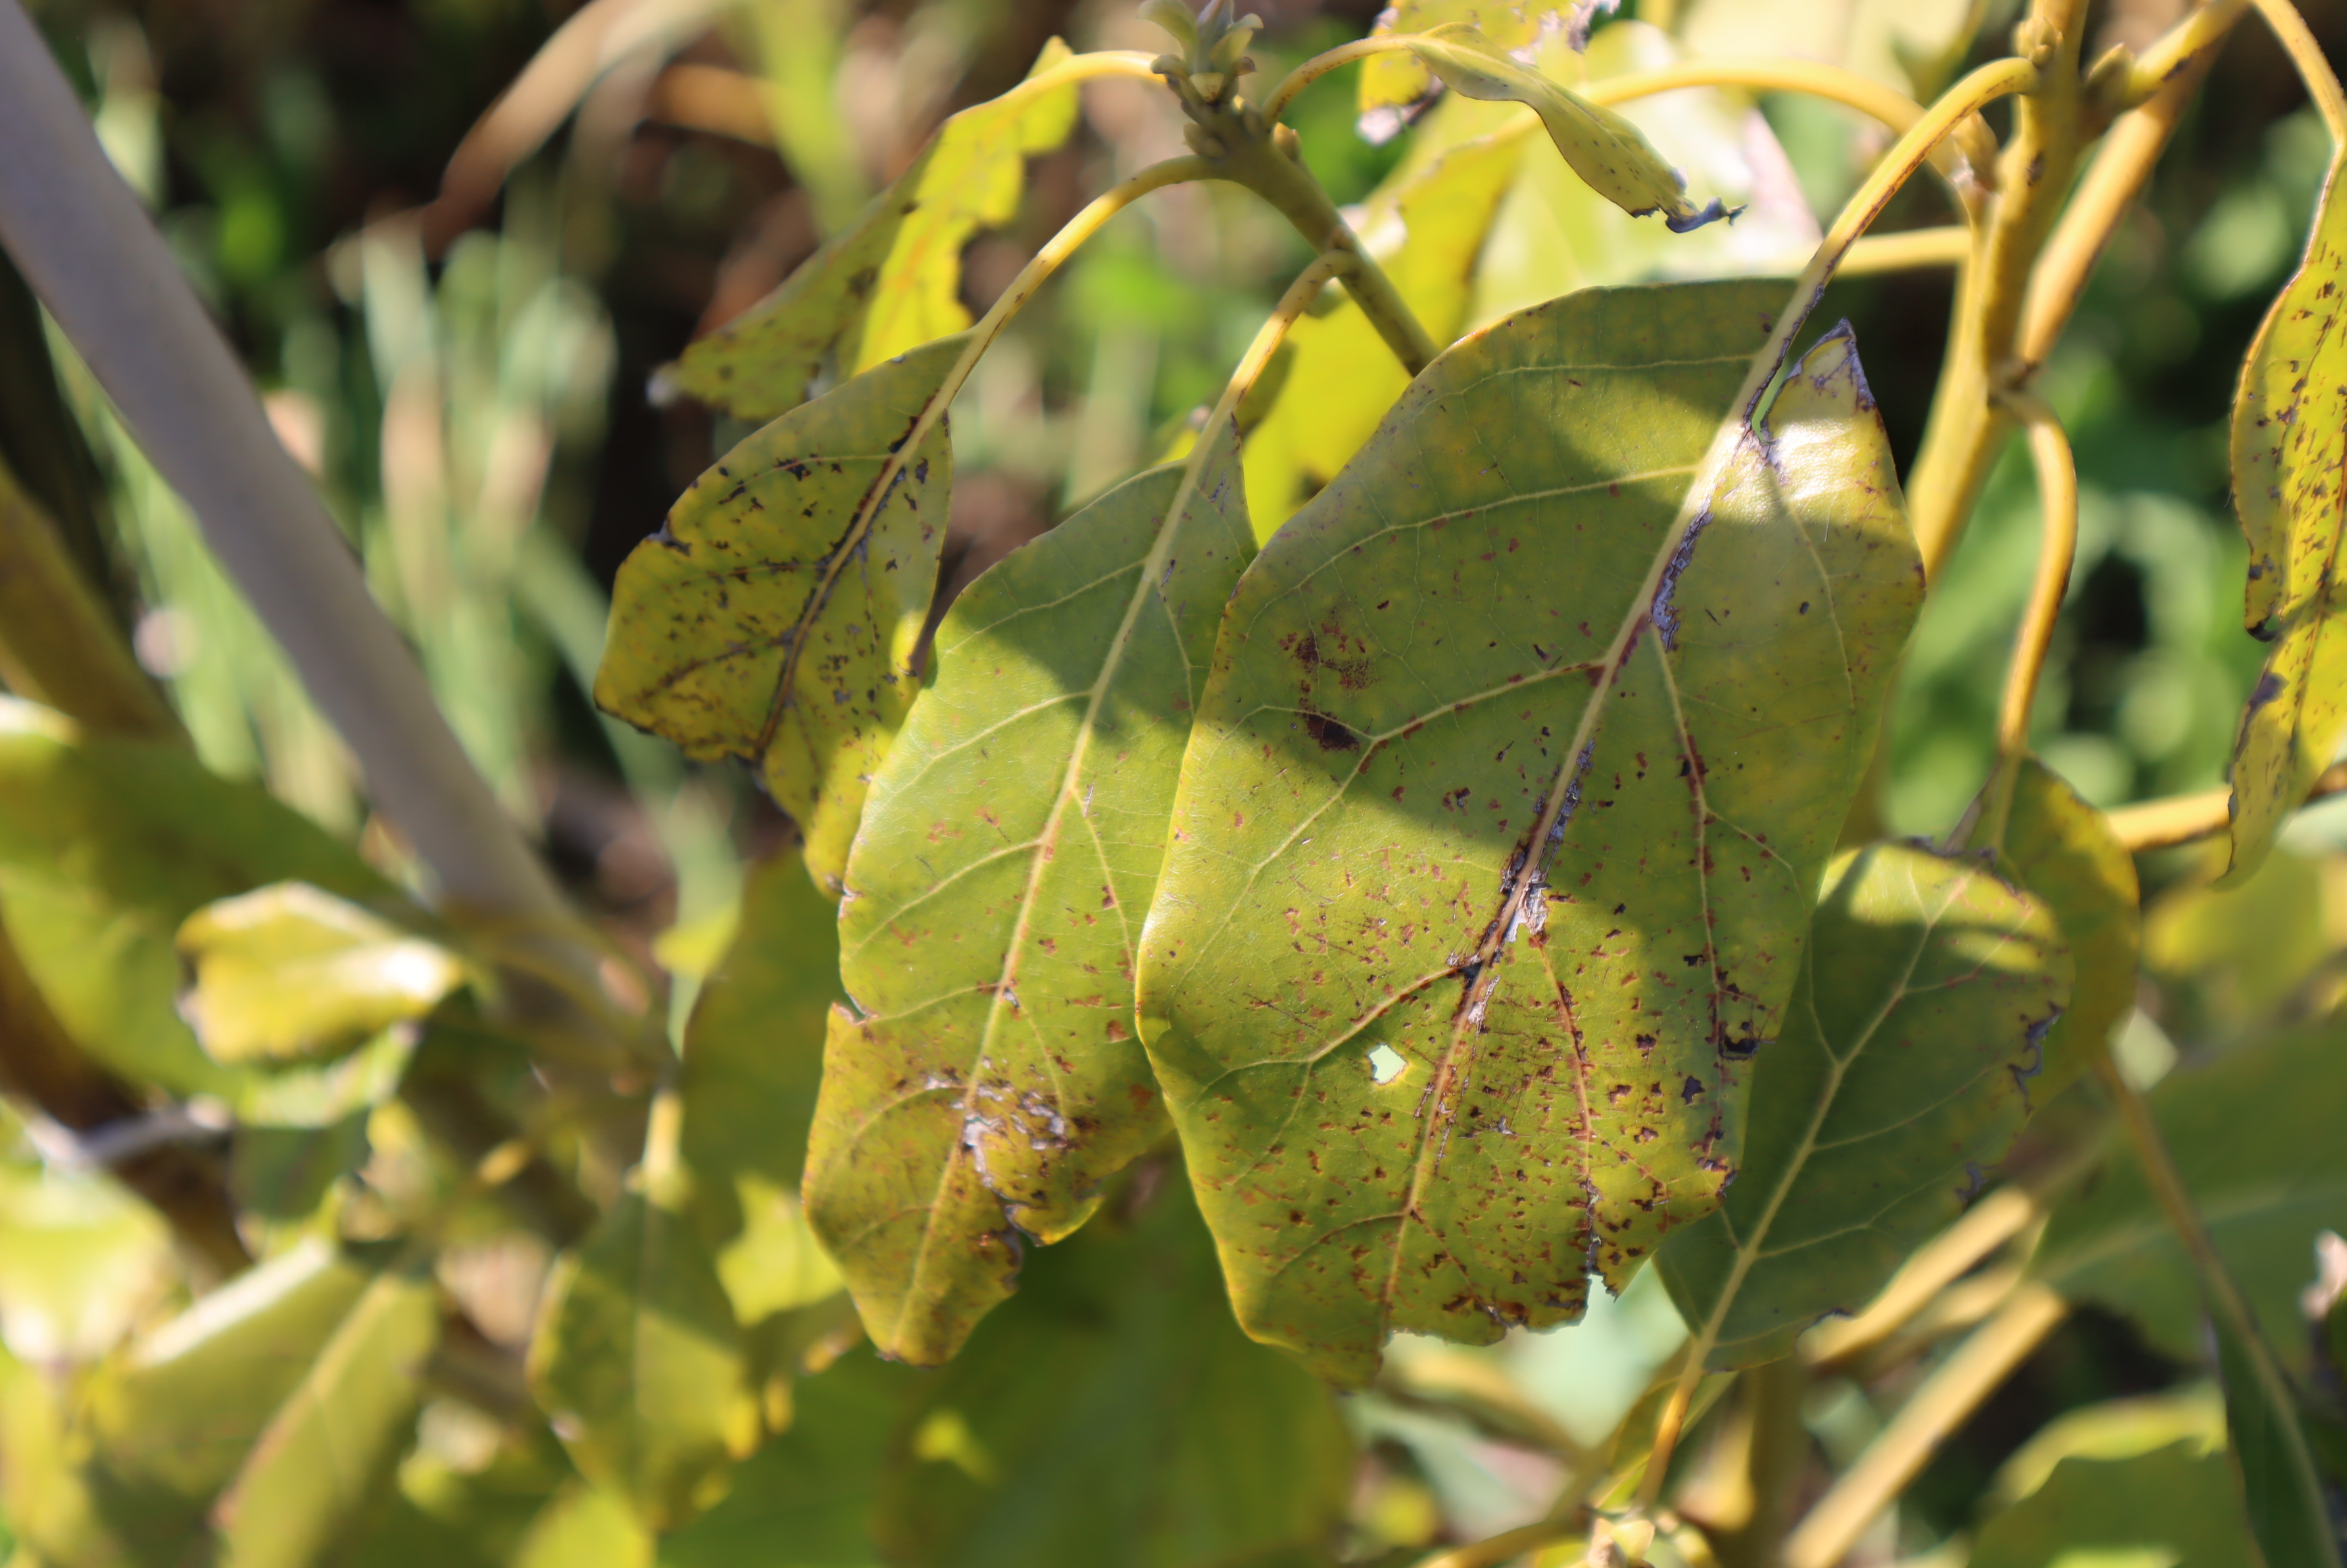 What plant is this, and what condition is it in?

avocado, alternaria, frost damage, unknown
